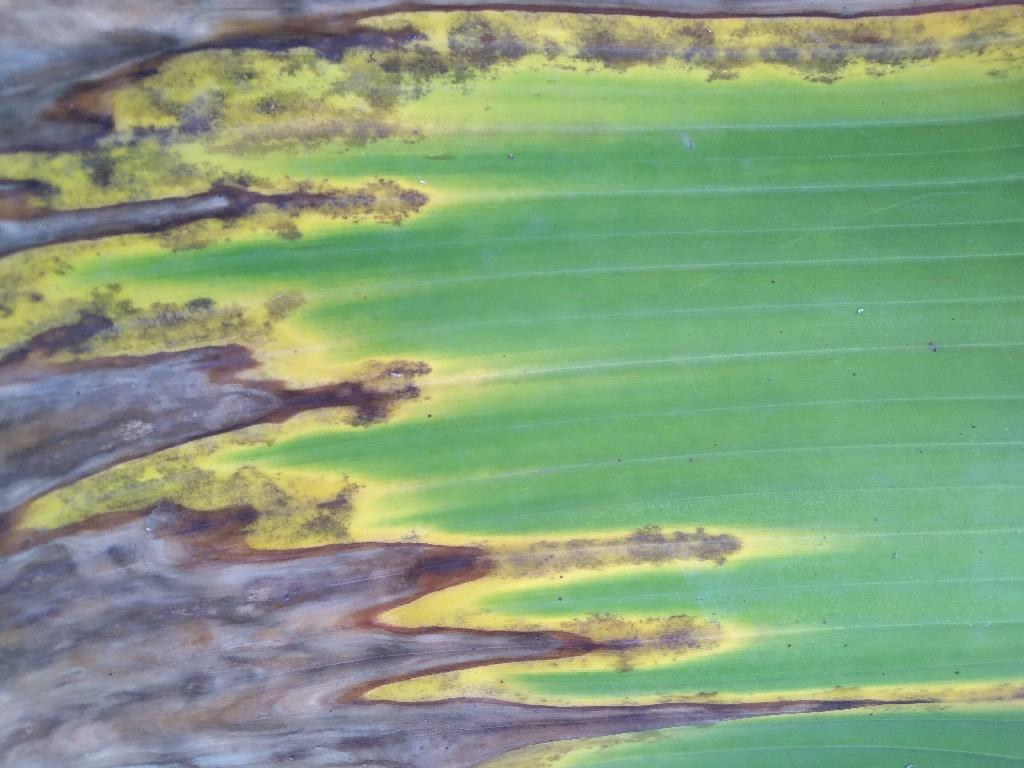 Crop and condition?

banana, black sigatoka
